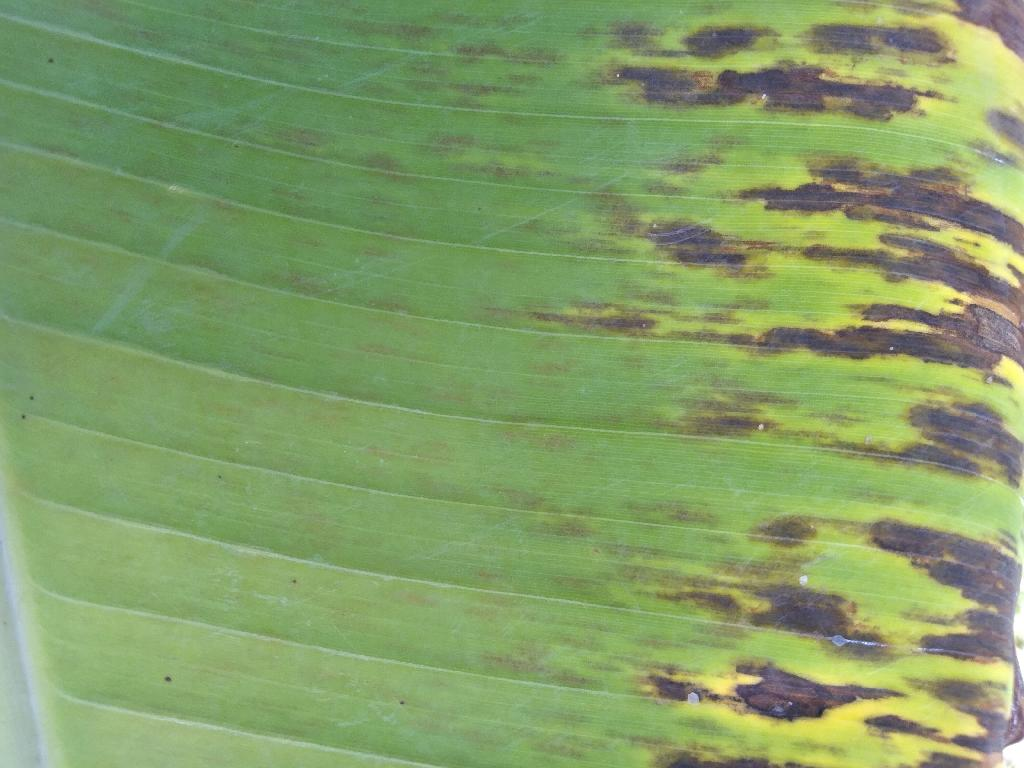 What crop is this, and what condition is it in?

banana, black sigatoka
